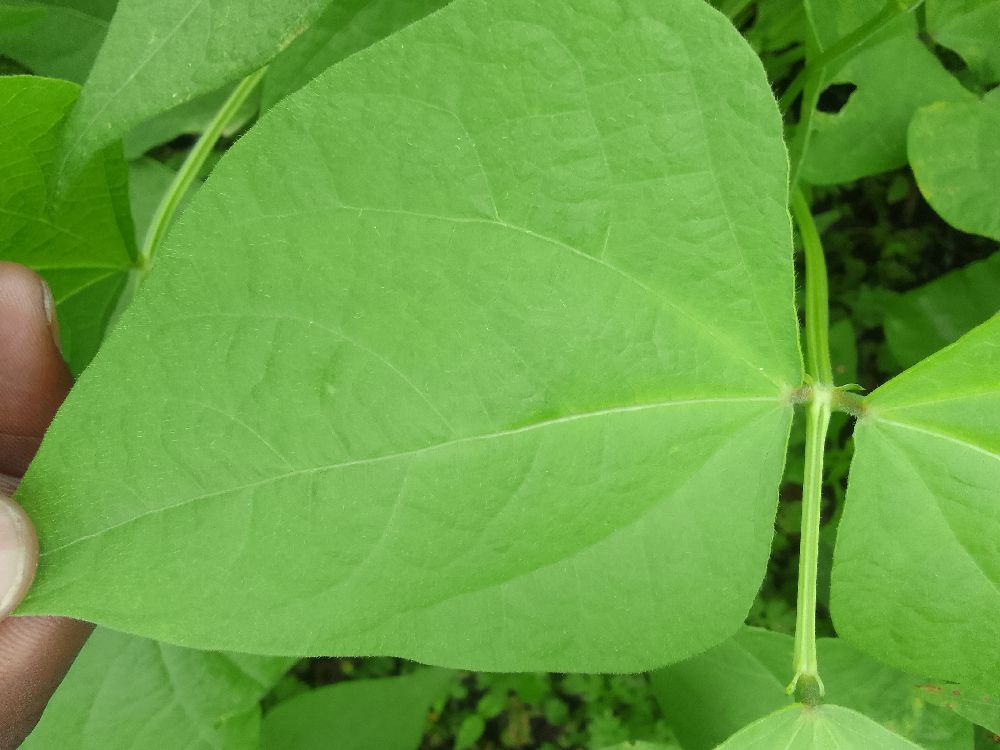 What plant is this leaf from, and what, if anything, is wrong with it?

common bean, healthy
